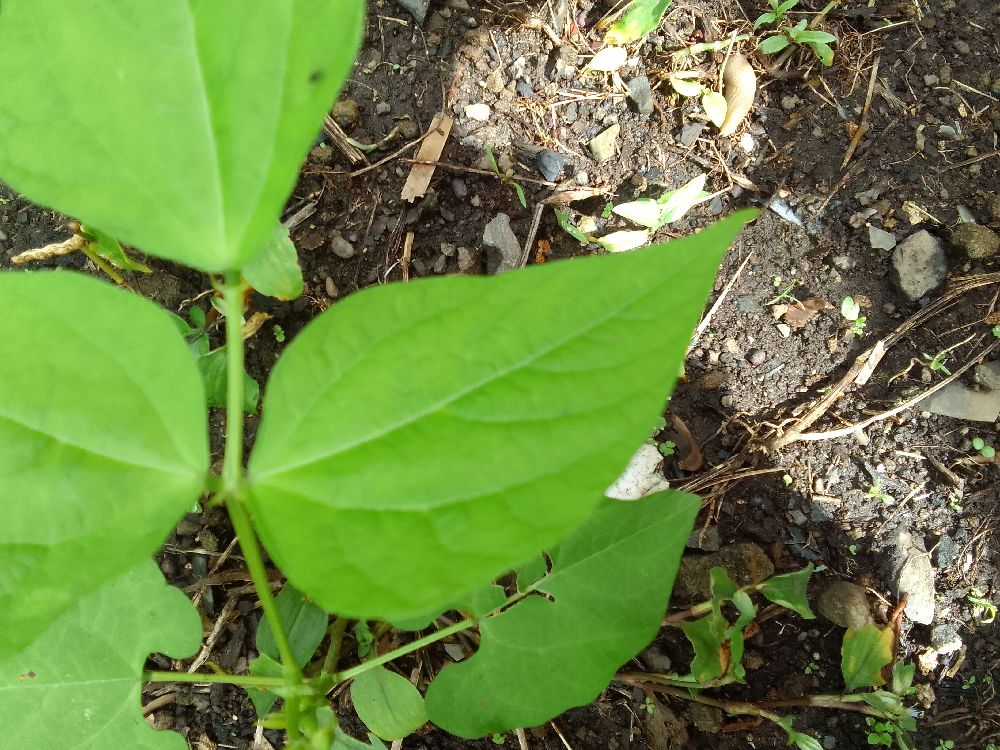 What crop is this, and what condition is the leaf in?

common bean, healthy
